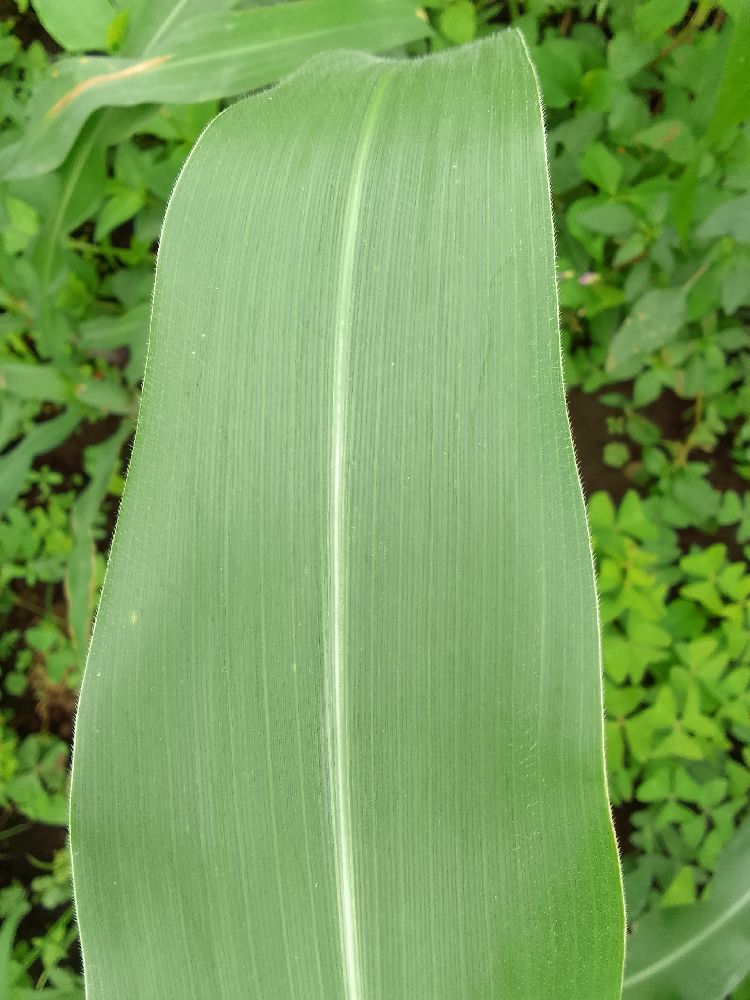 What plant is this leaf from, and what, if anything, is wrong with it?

maize, healthy
